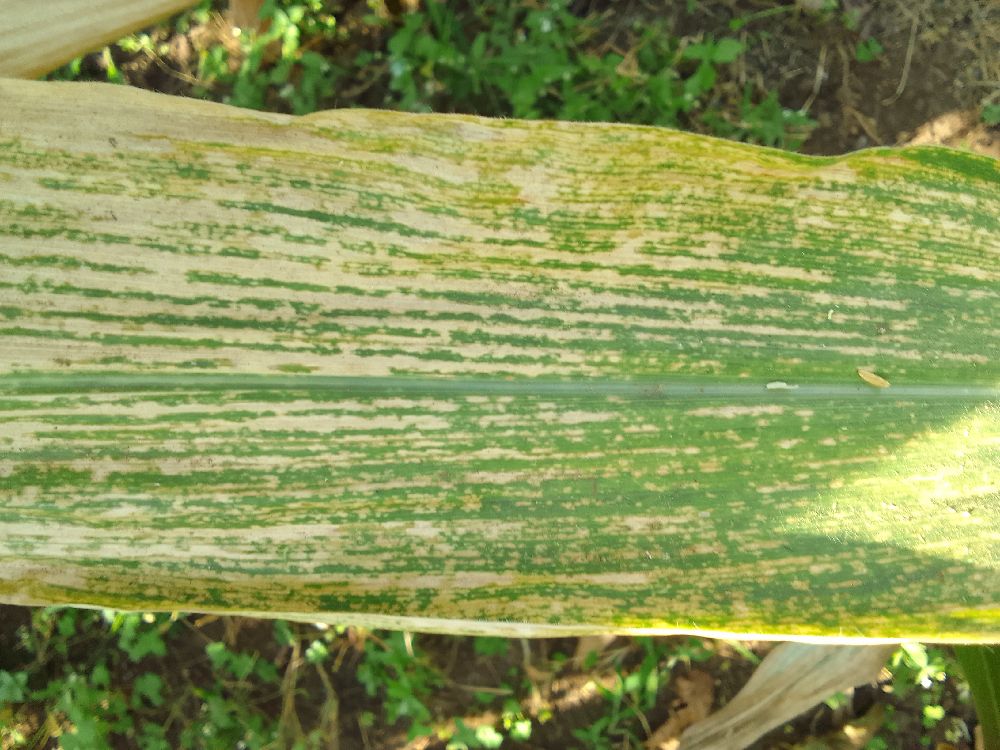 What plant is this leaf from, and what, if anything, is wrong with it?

maize, maize lethal necrosis
